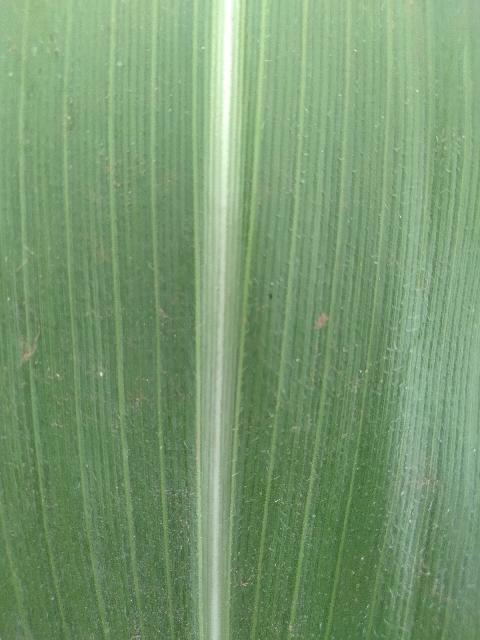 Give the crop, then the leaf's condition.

maize, healthy
